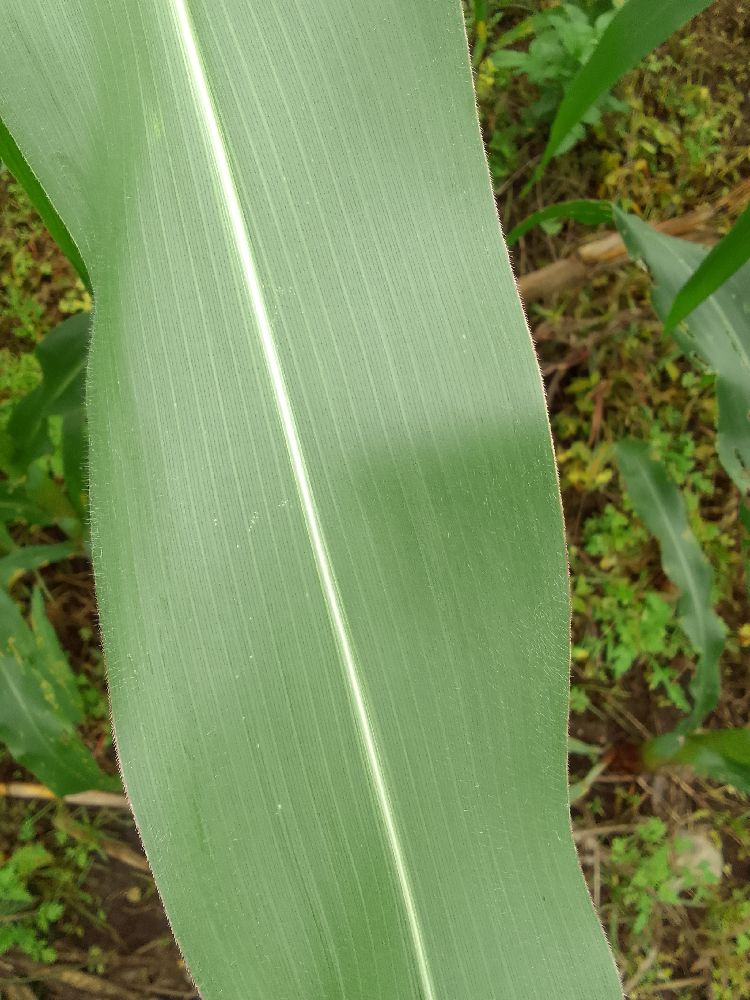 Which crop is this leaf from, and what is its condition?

maize, healthy
